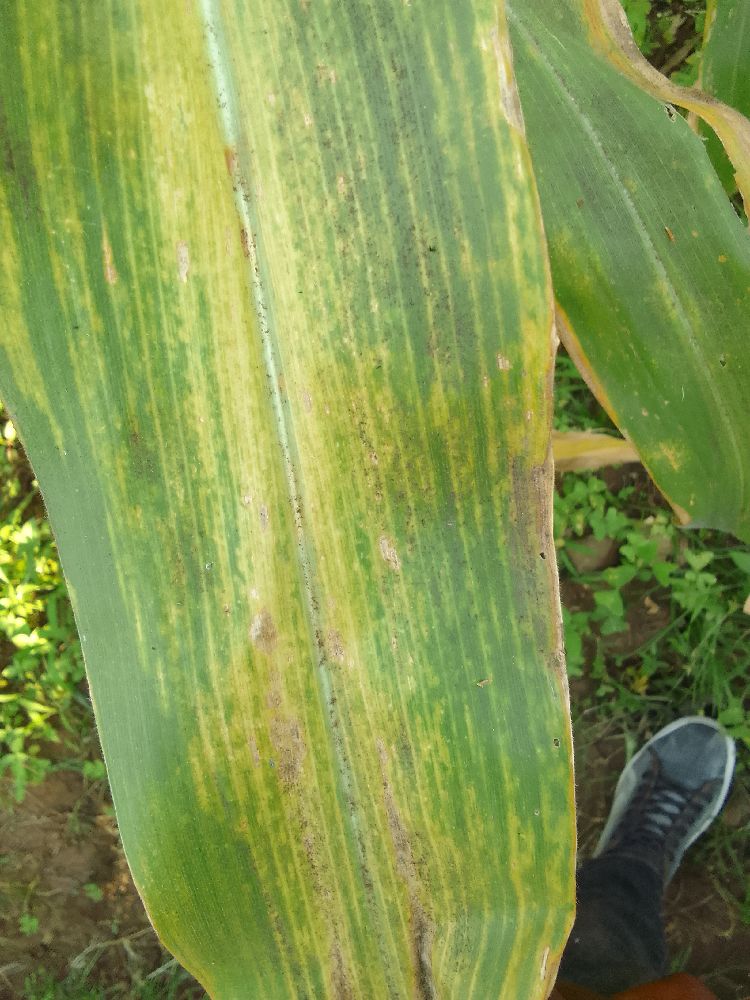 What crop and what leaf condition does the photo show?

maize, maize lethal necrosis
